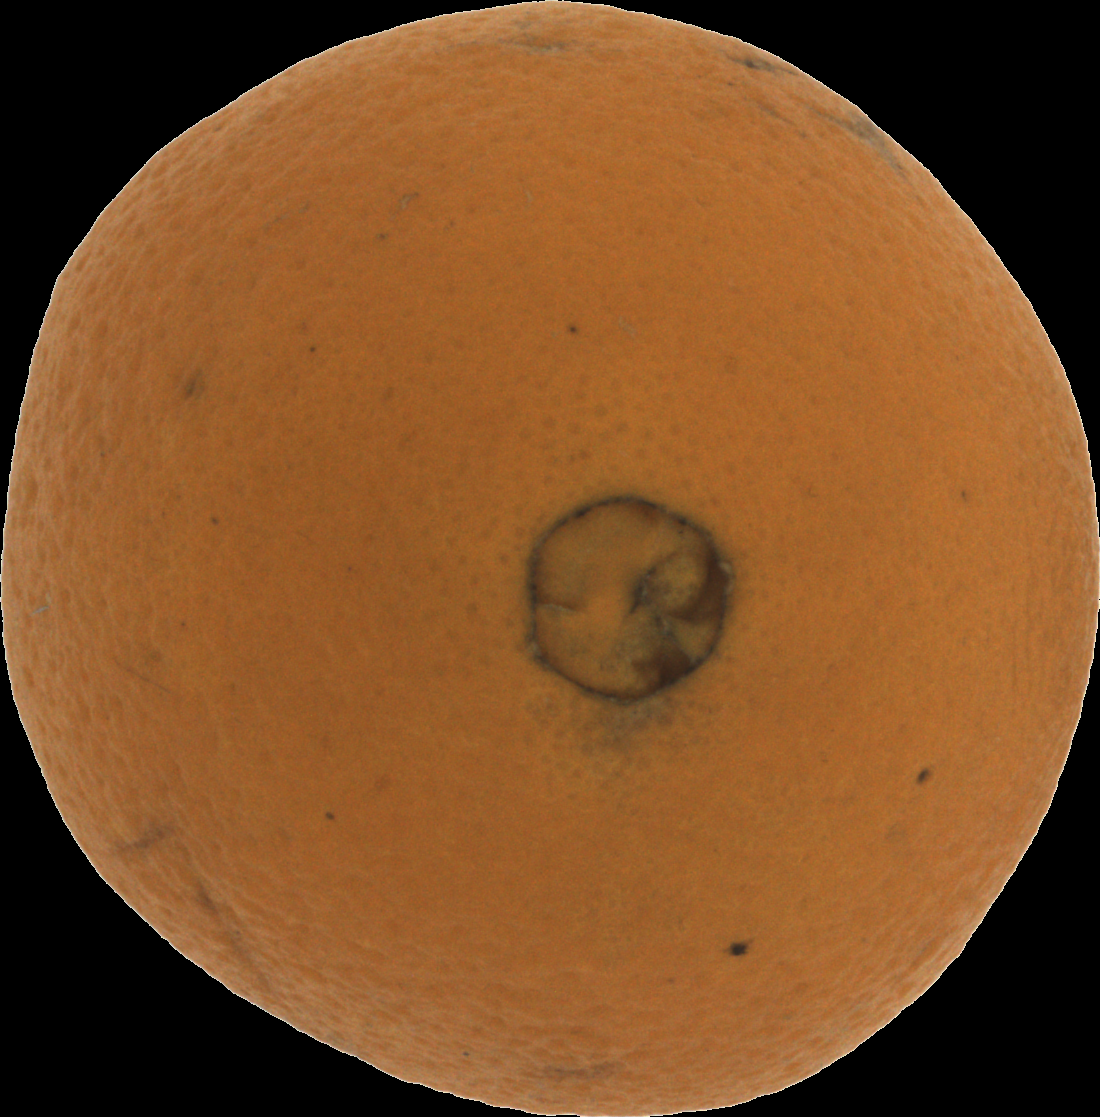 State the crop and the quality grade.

orange, bad
